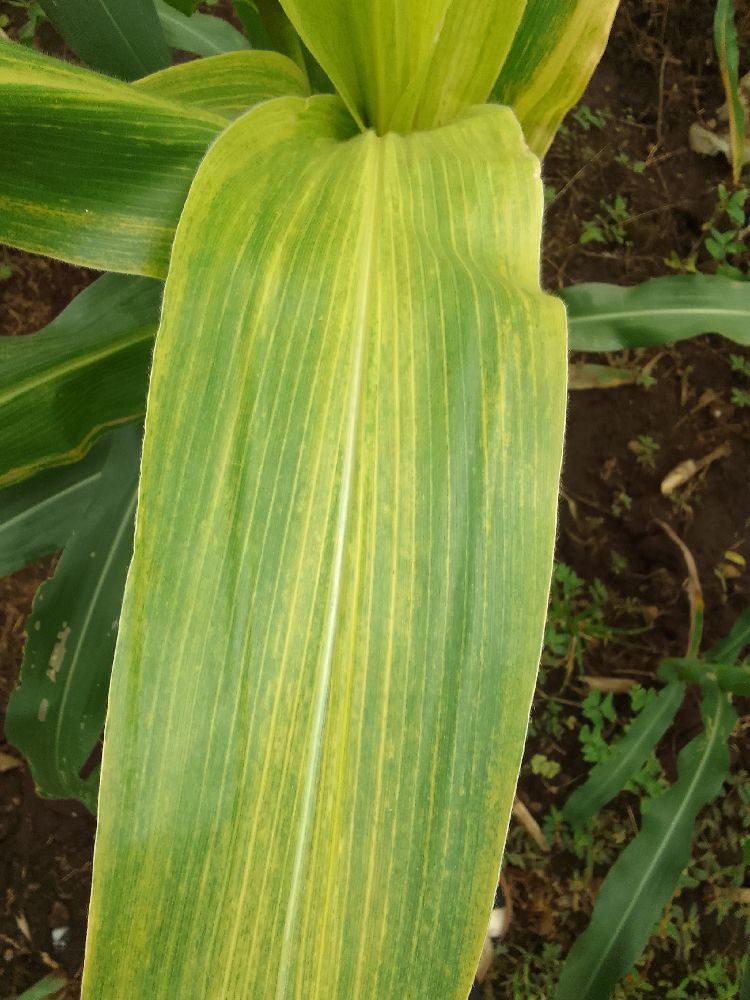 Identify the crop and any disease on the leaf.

maize, maize lethal necrosis
